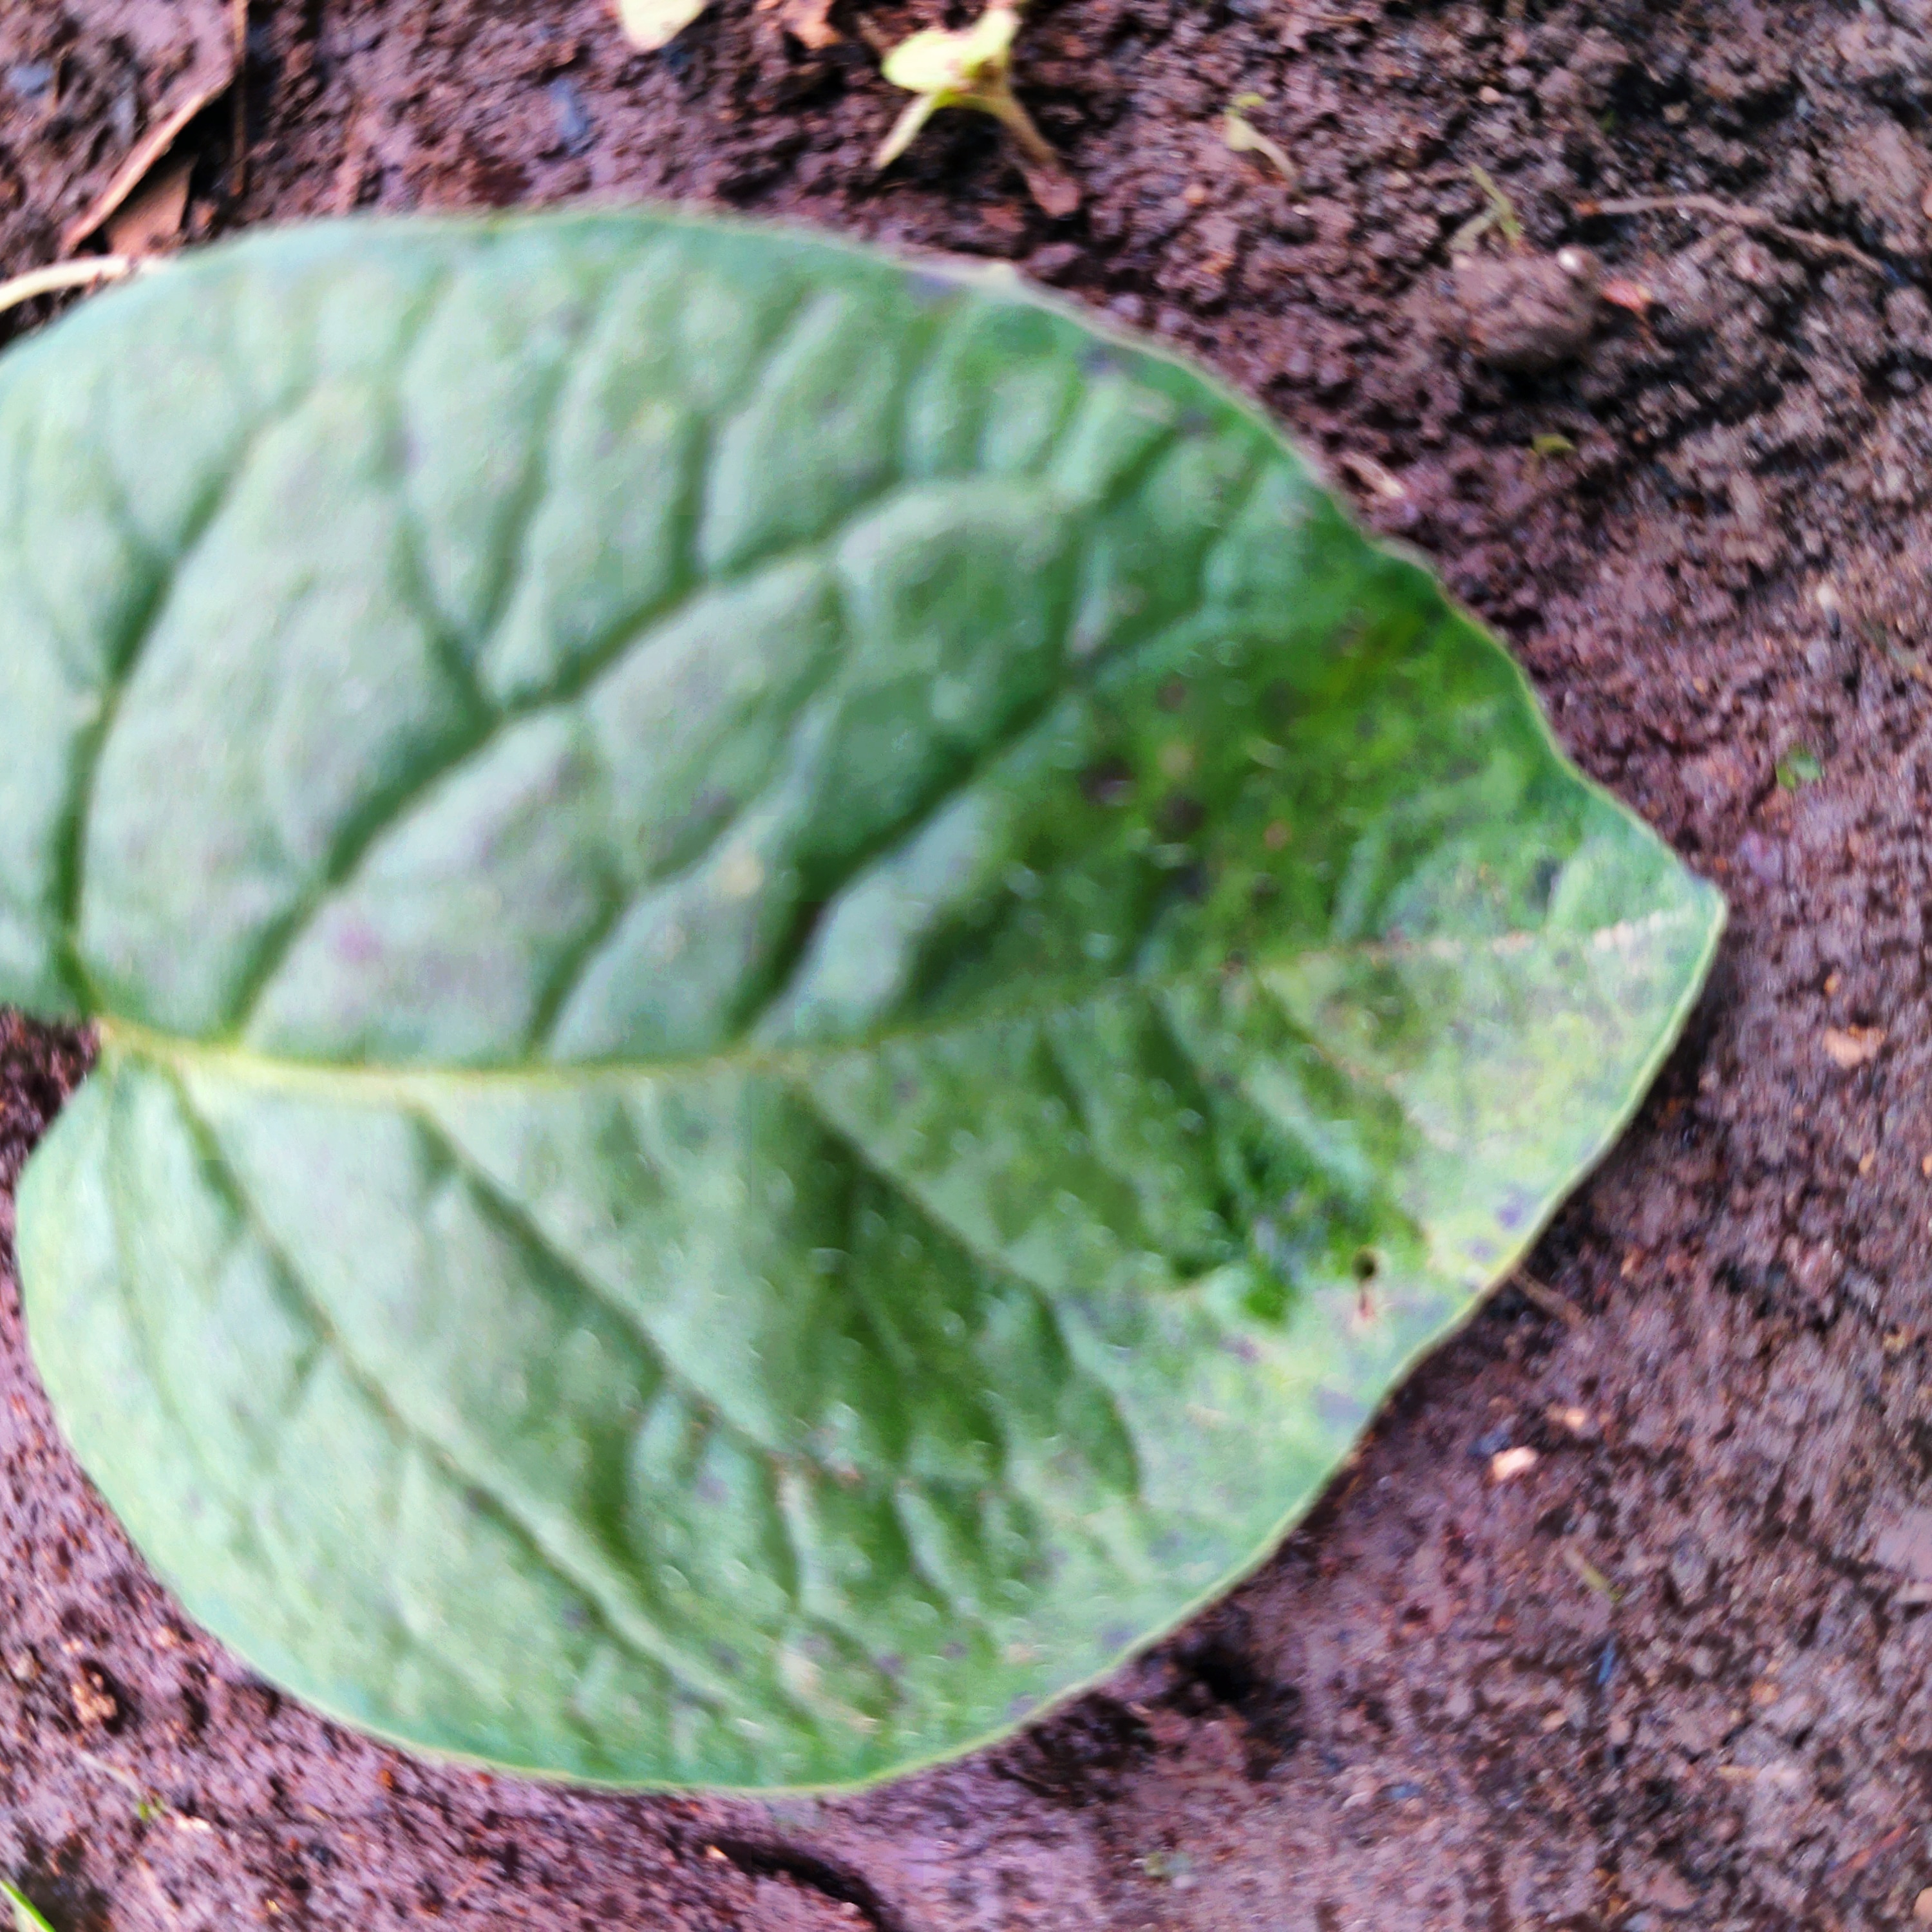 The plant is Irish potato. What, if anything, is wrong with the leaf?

late blight
